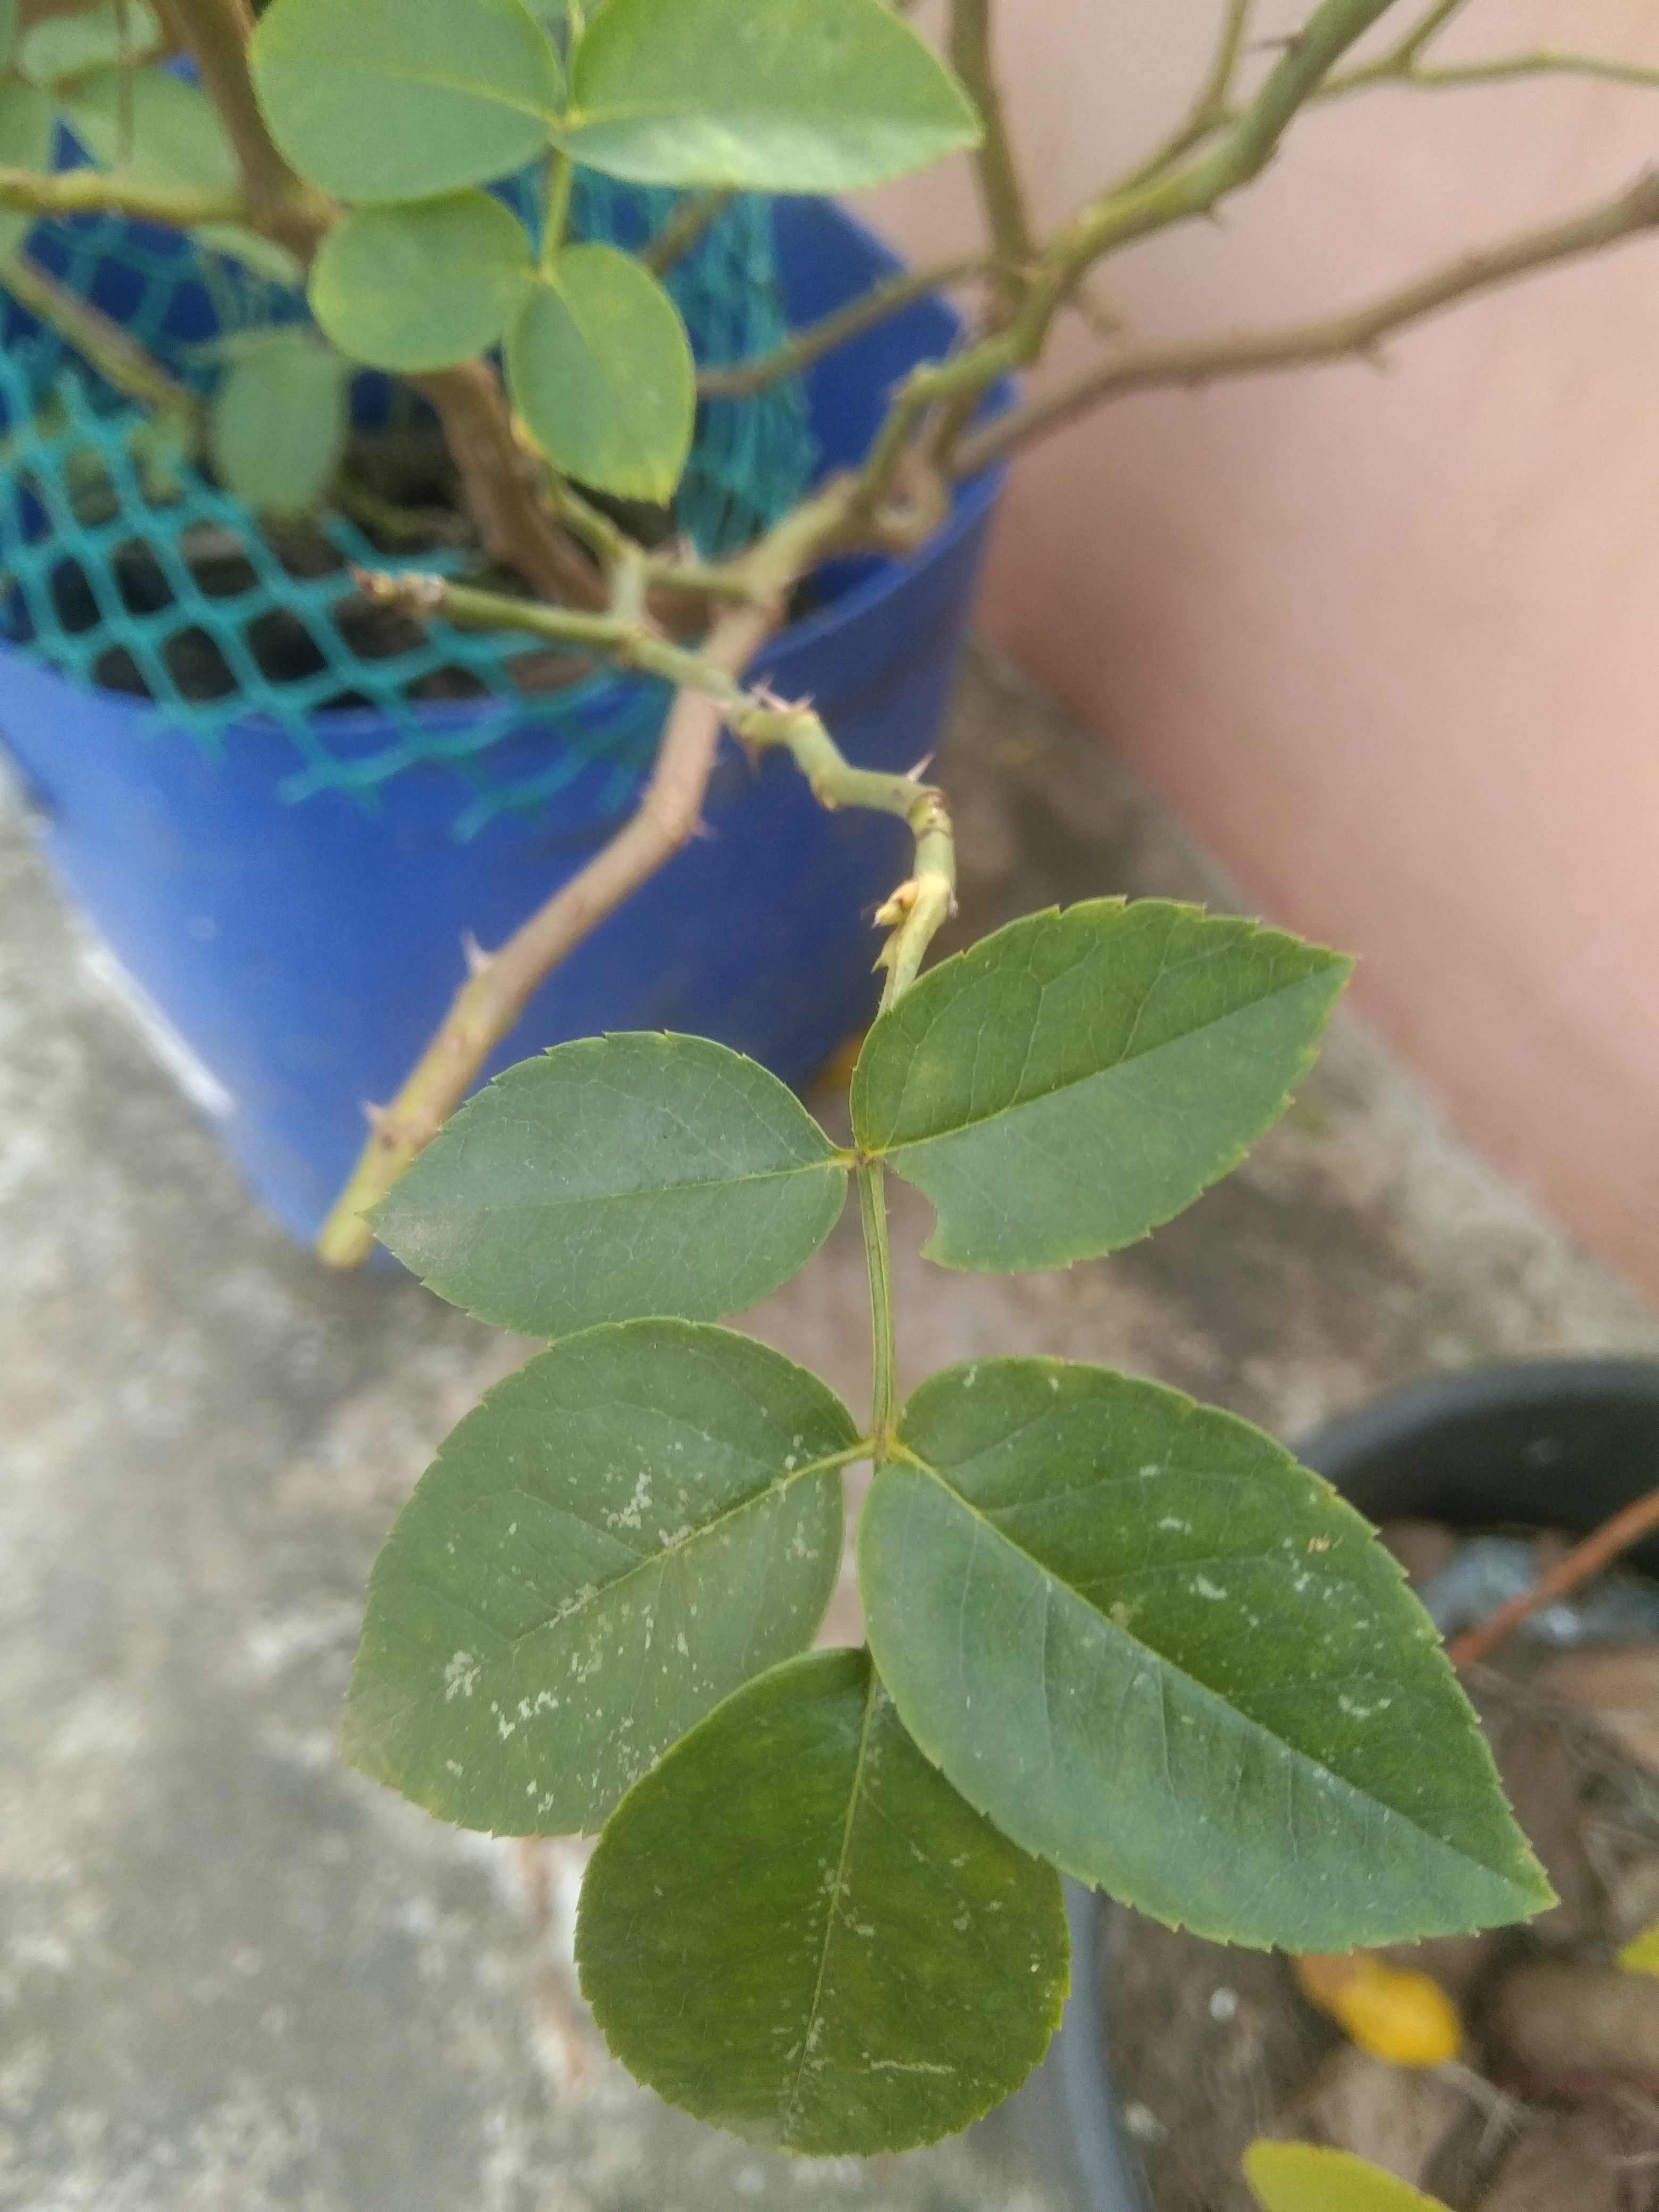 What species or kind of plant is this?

rose
